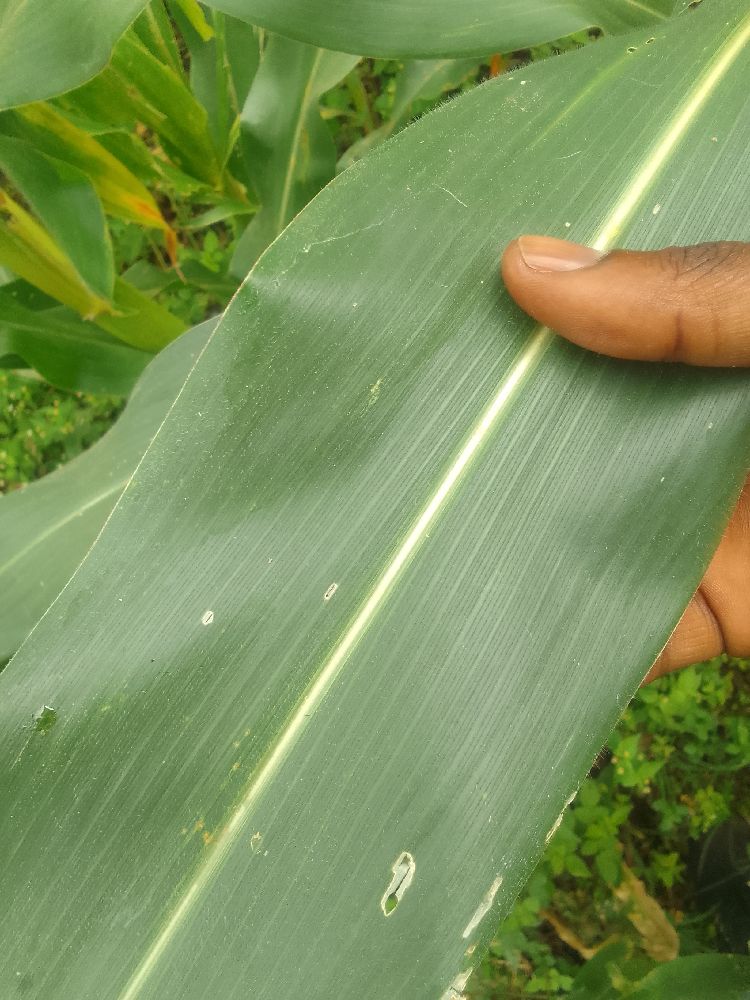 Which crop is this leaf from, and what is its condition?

maize, healthy
